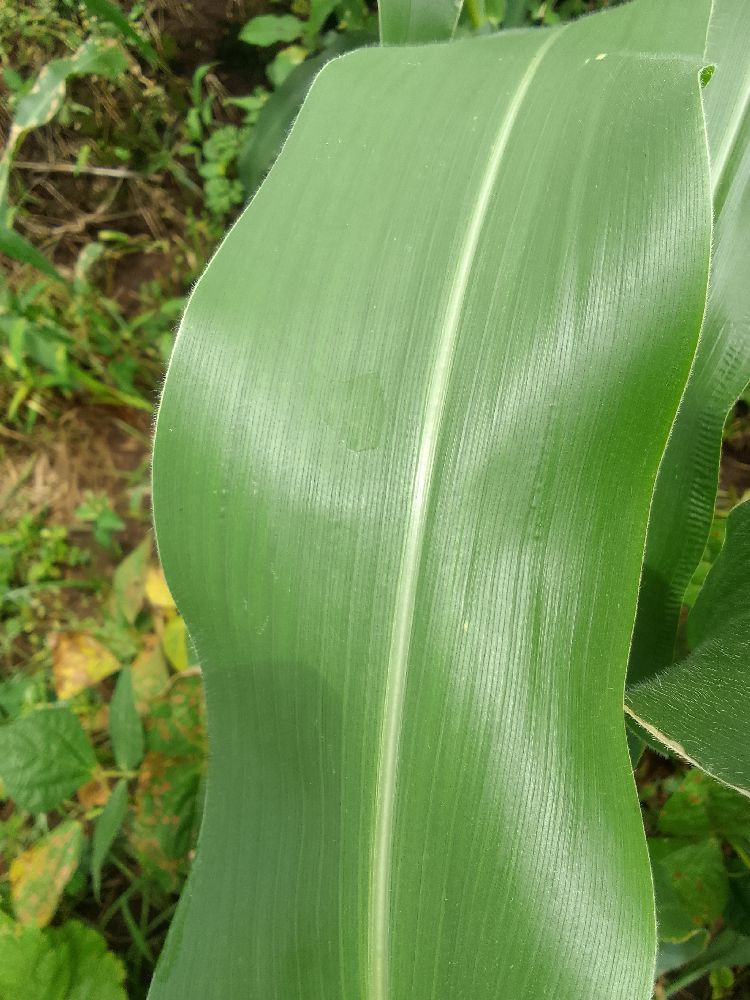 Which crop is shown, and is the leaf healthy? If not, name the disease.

maize, healthy
